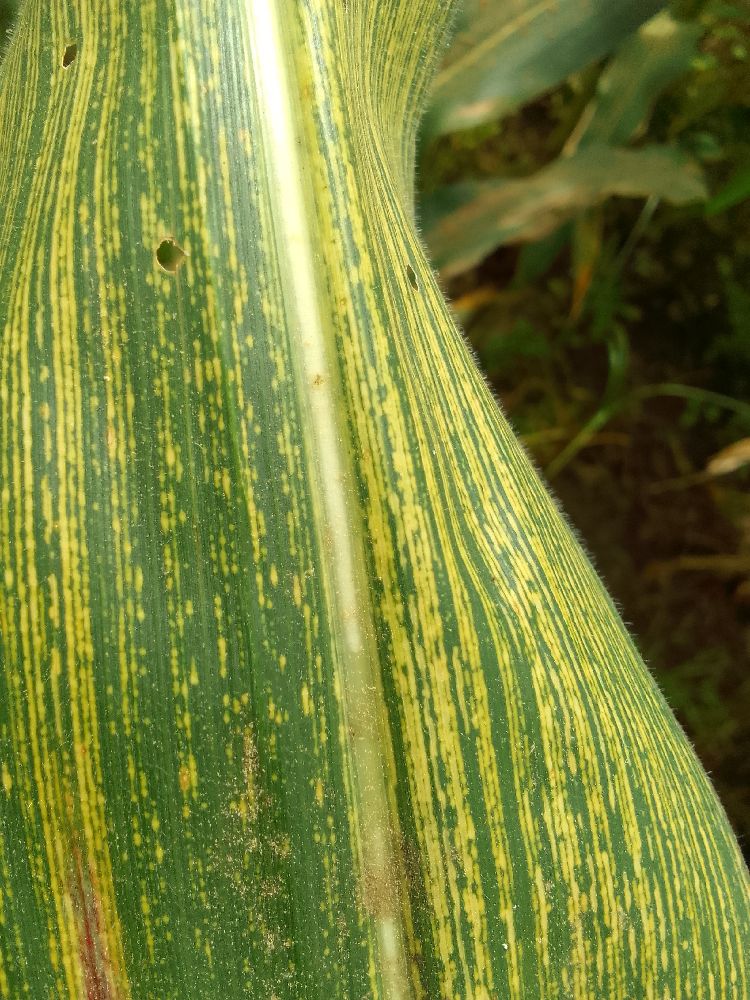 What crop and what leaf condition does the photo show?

maize, maize streak virus
